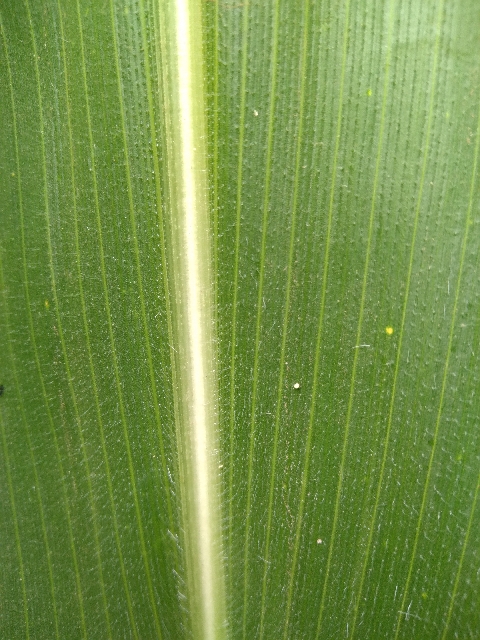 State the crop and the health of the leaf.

maize, healthy
